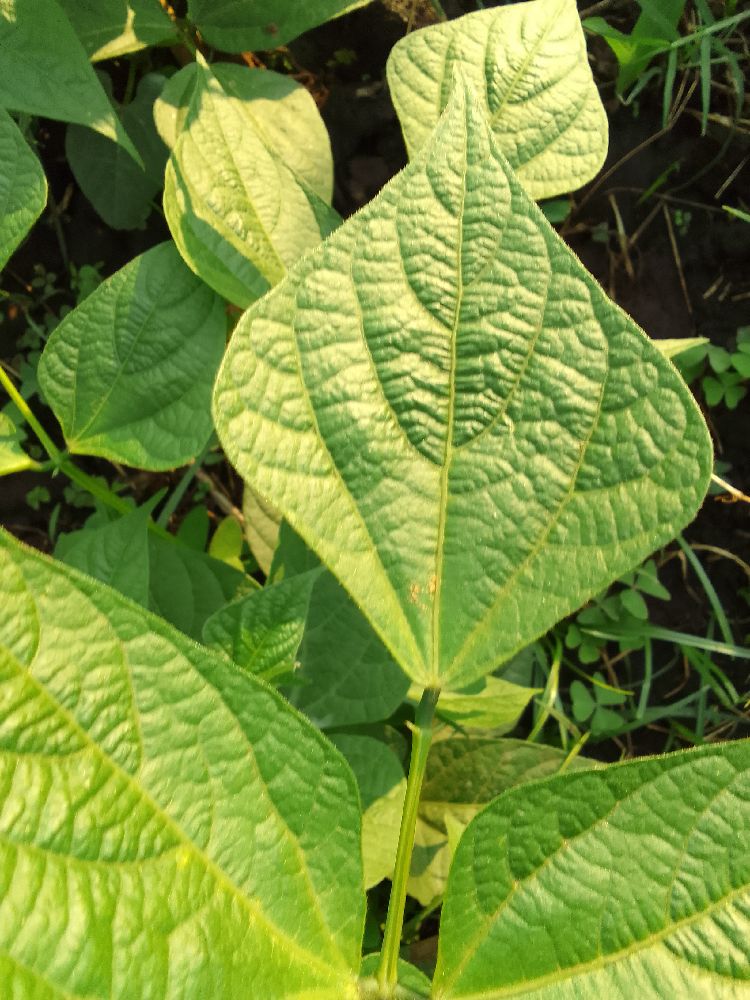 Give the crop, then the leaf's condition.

common bean, healthy
